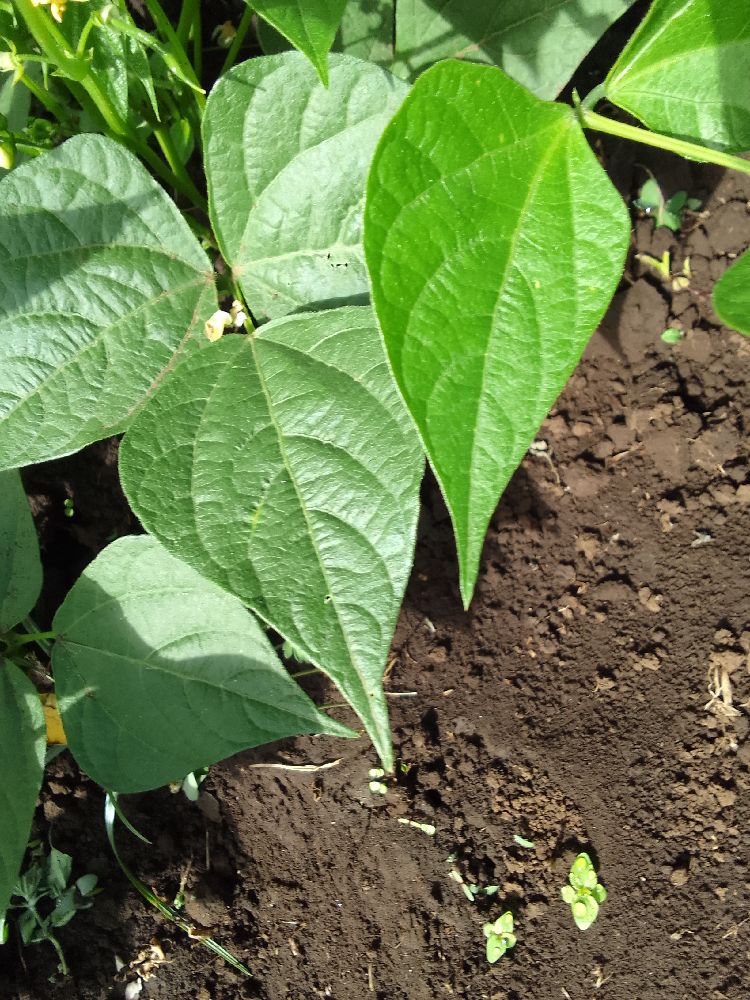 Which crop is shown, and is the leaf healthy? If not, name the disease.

common bean, healthy
